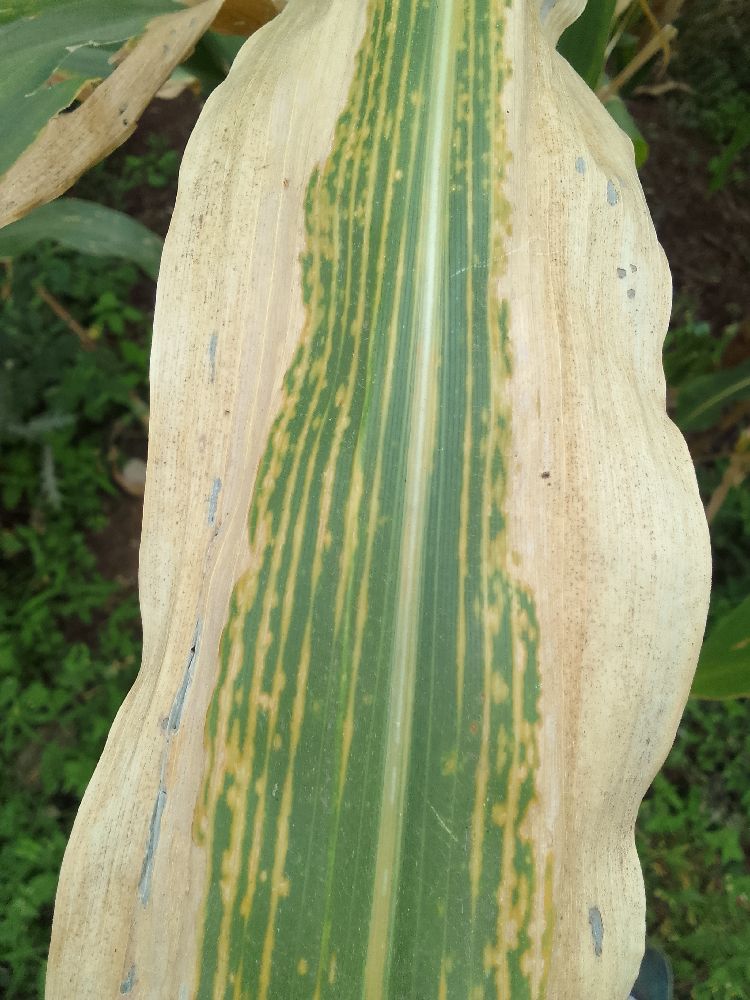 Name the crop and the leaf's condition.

maize, maize lethal necrosis
